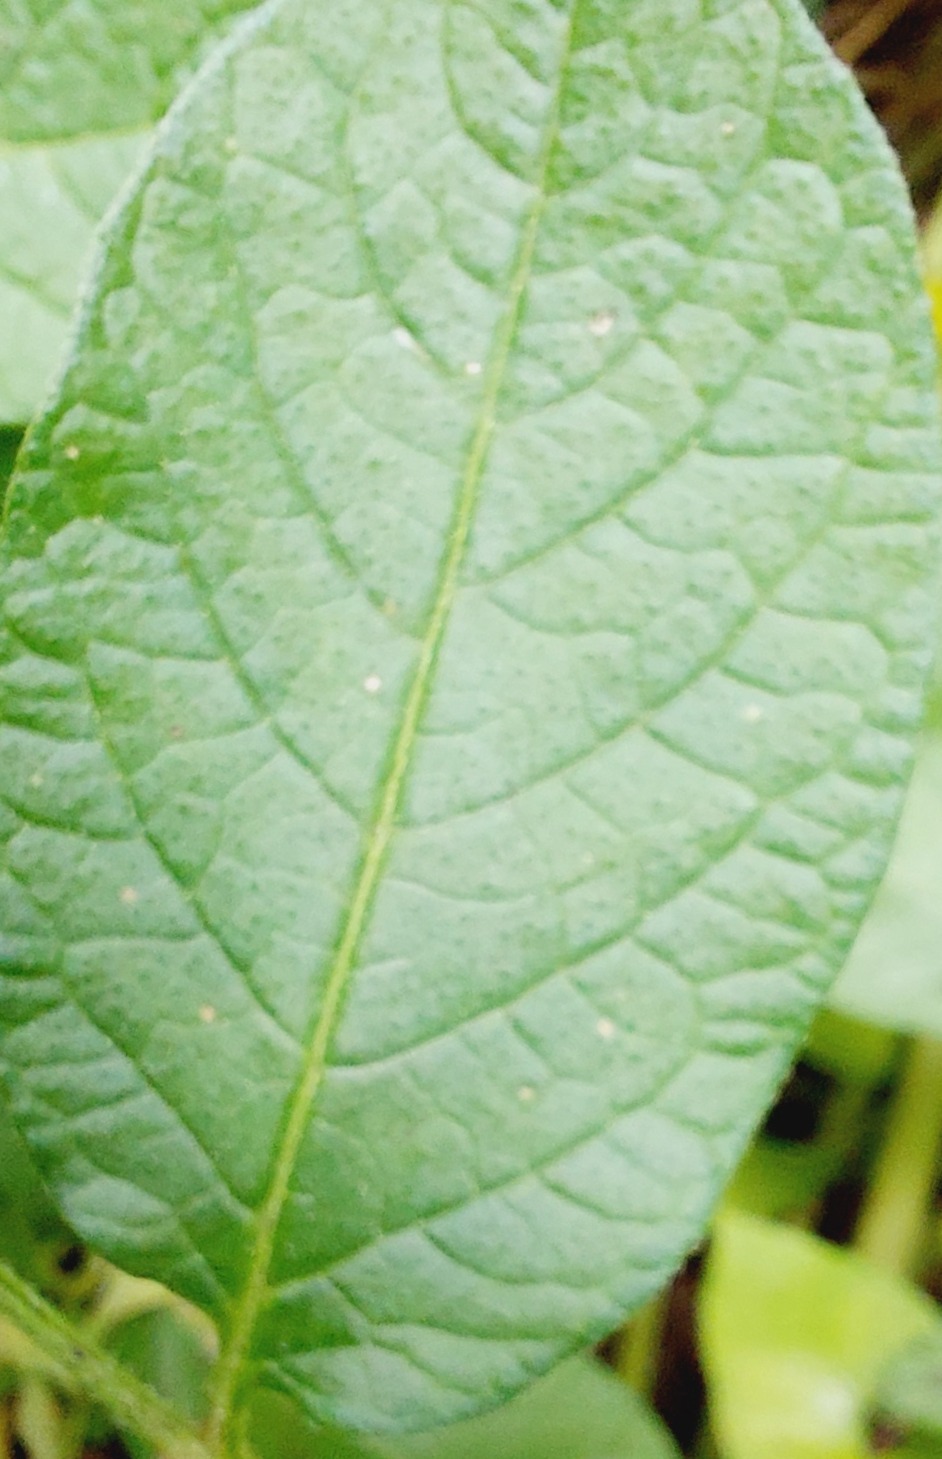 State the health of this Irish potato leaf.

healthy
